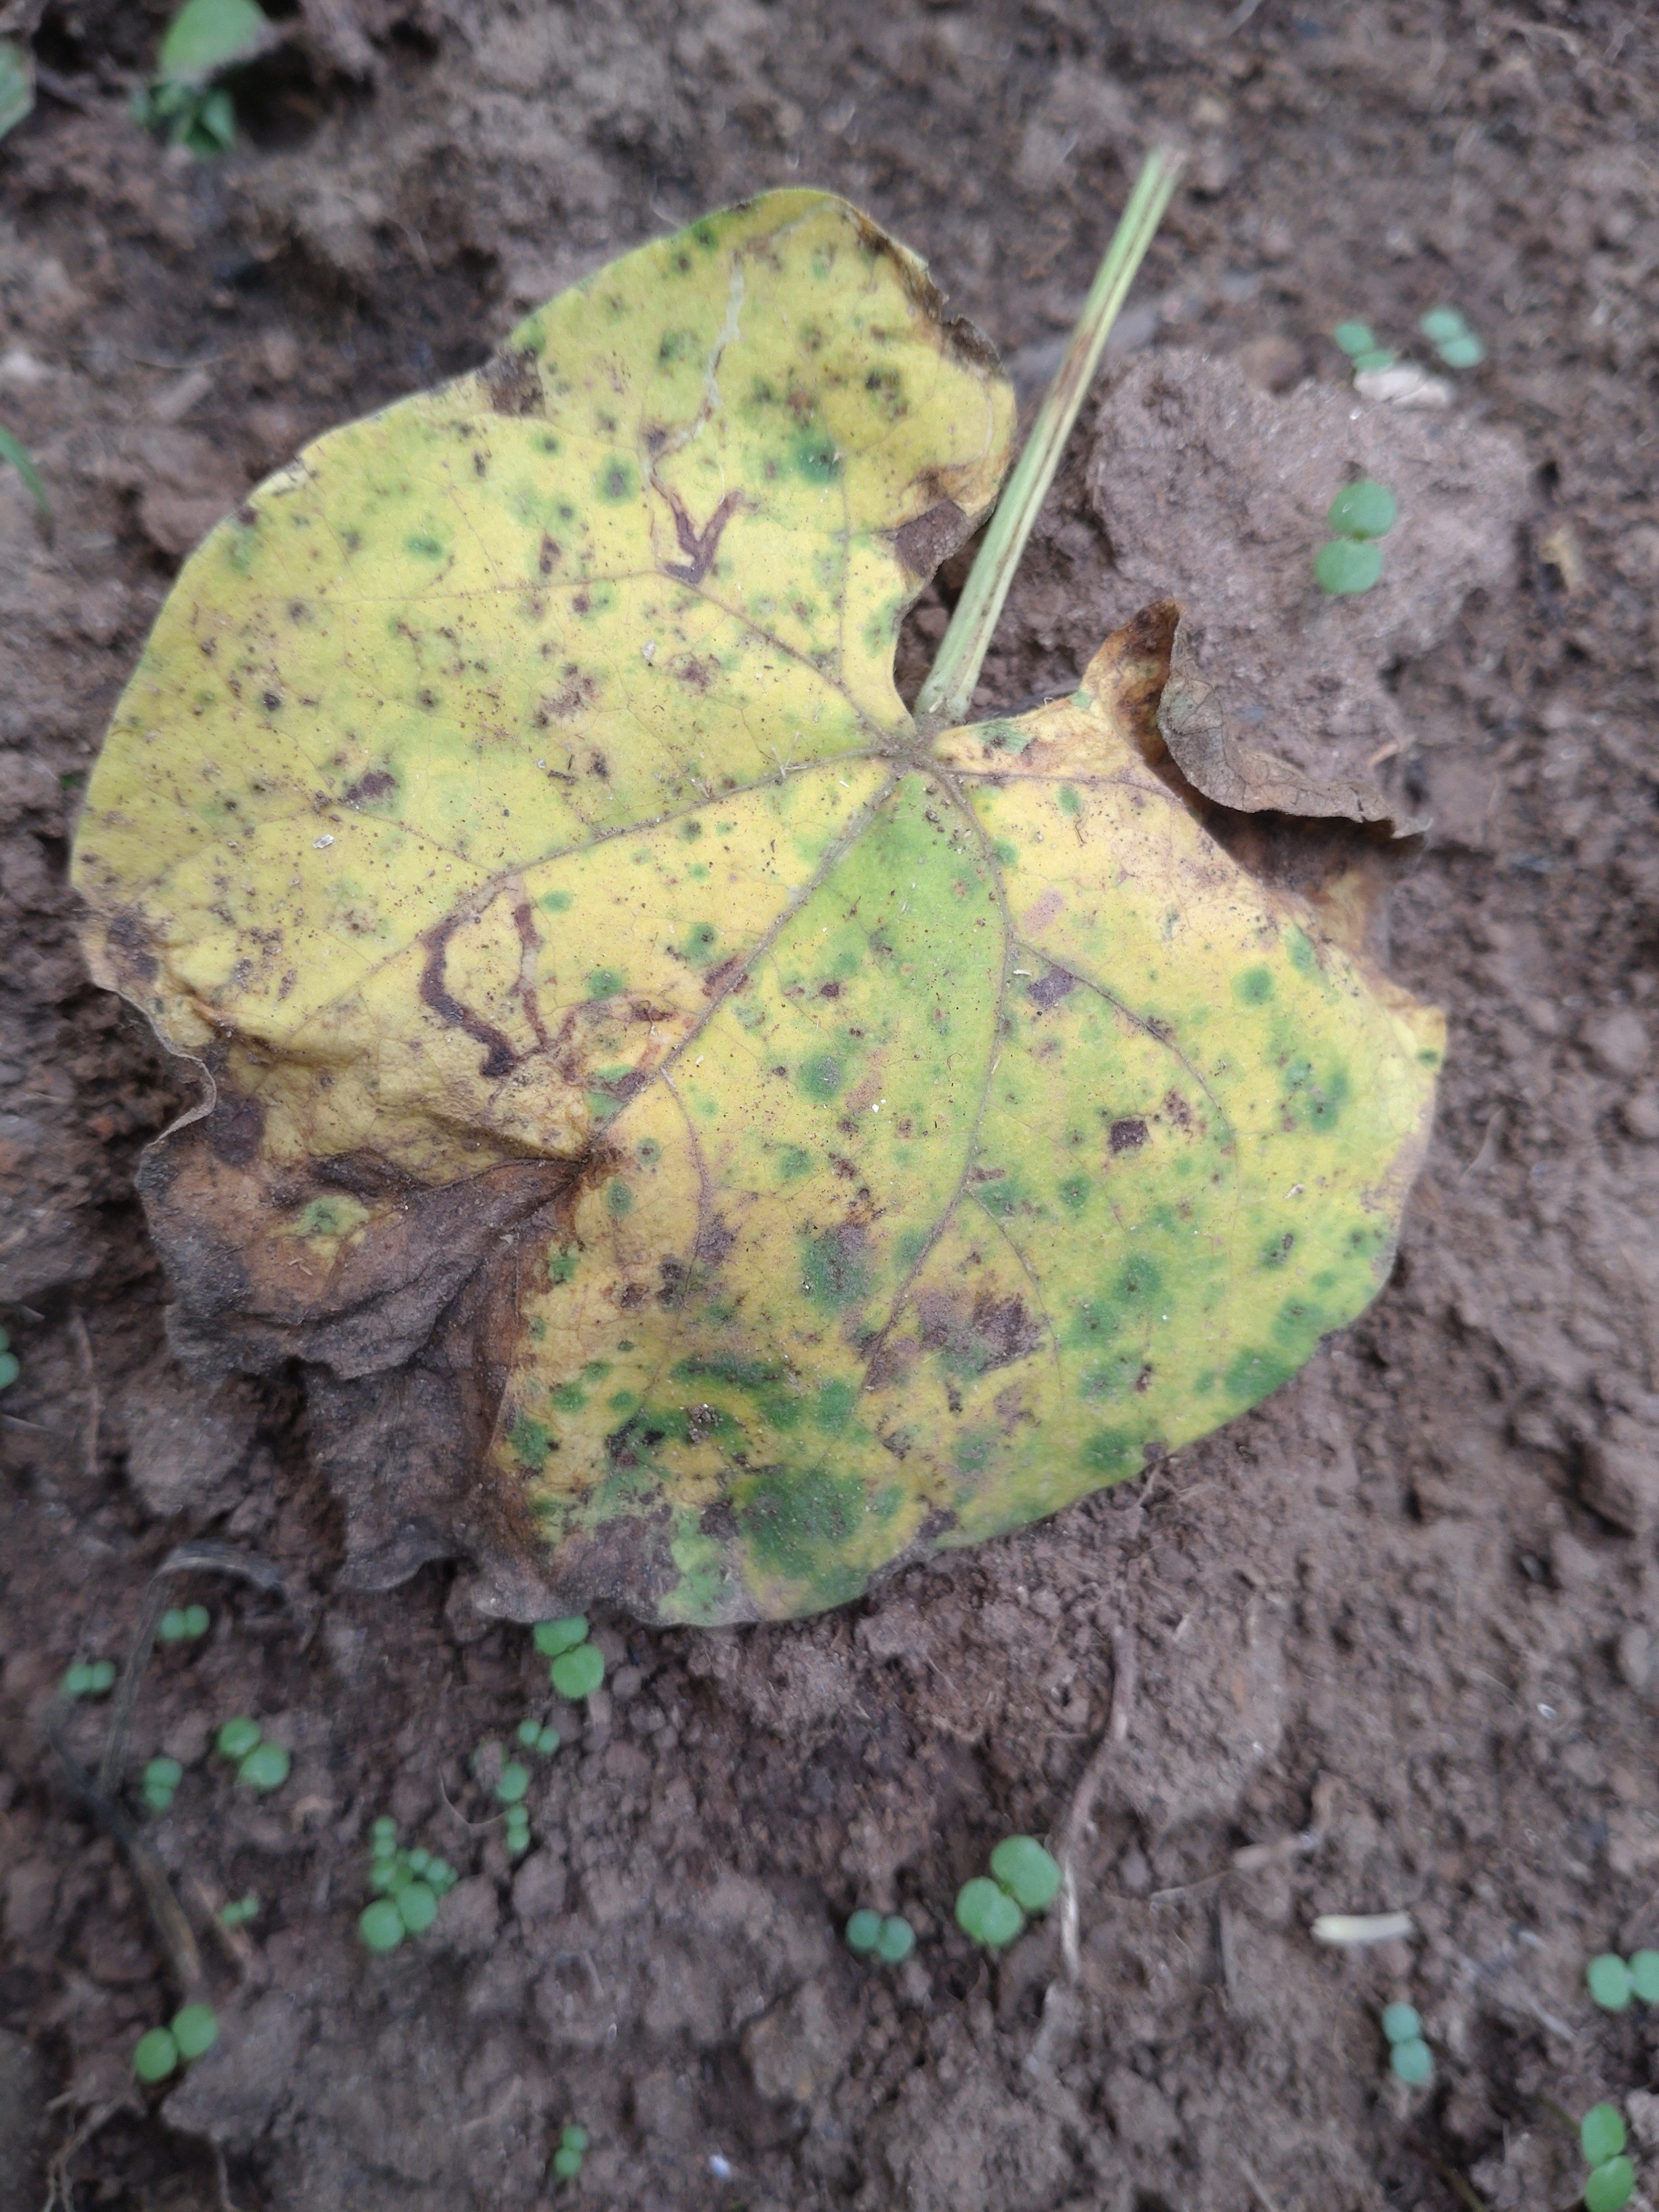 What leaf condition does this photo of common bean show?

anthracnose
